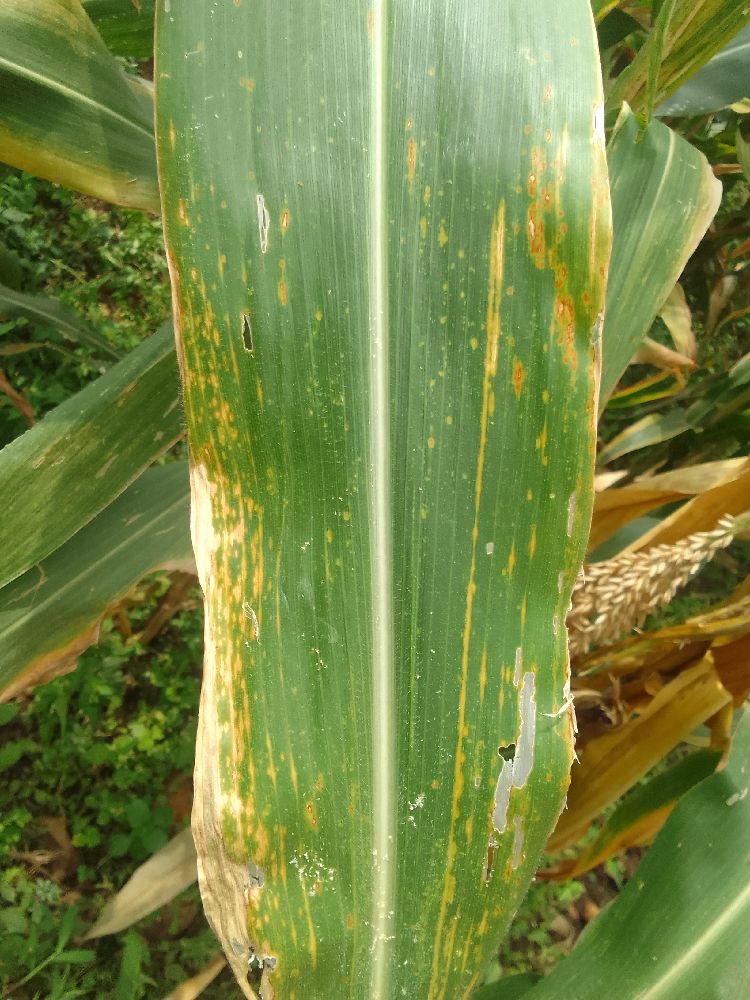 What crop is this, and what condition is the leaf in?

maize, maize lethal necrosis
